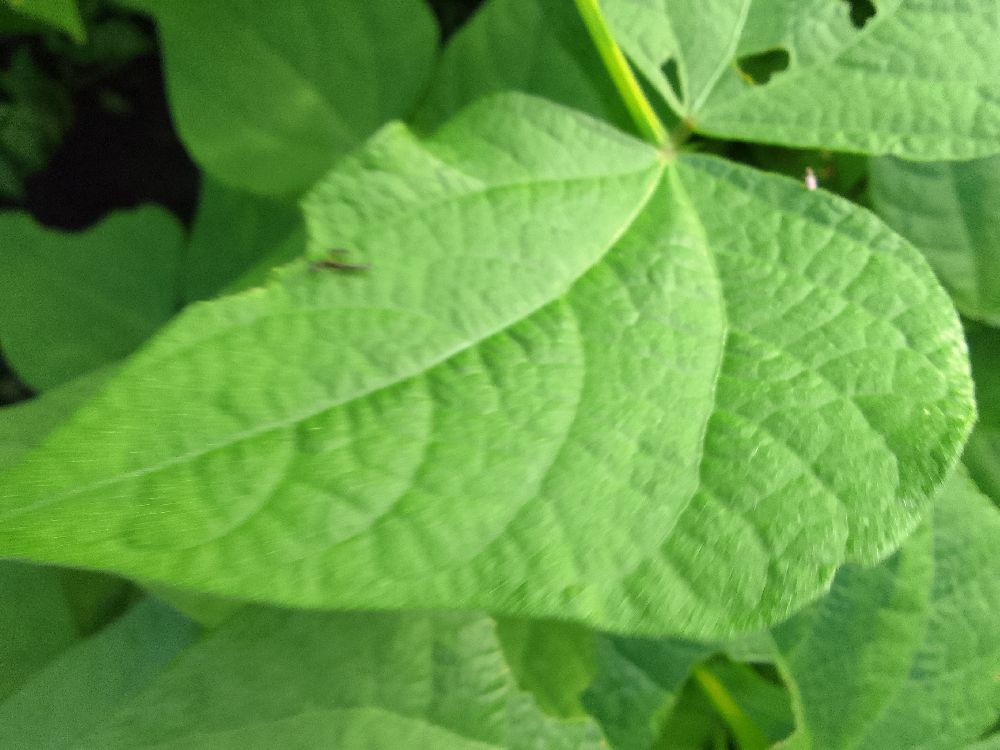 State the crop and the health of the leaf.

common bean, healthy
